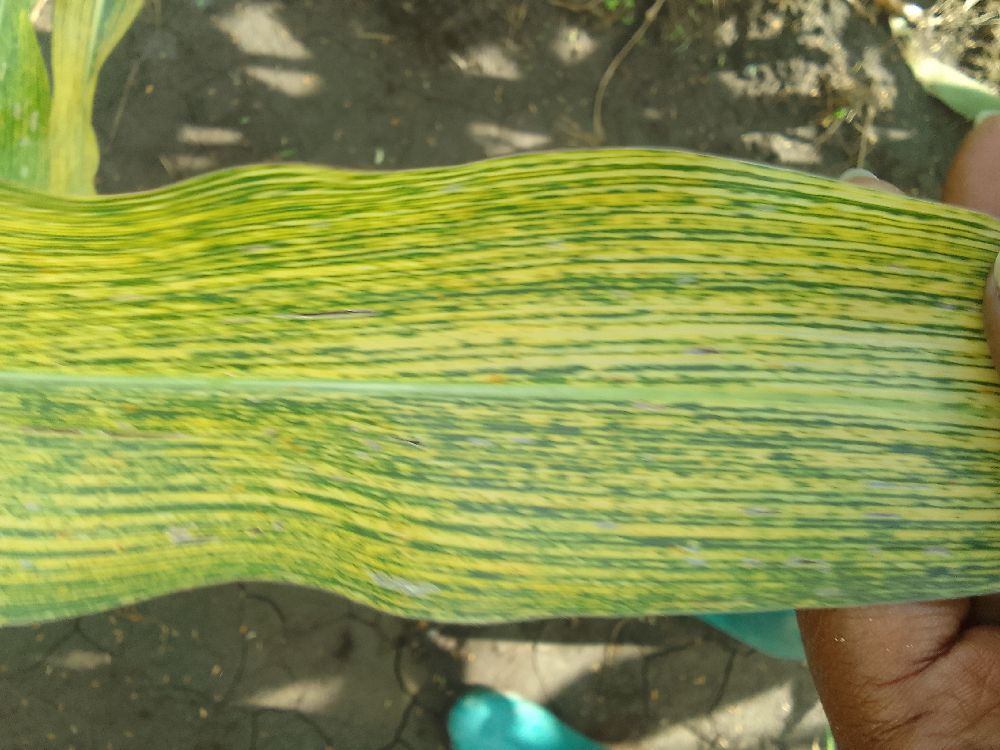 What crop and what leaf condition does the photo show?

maize, maize streak virus
